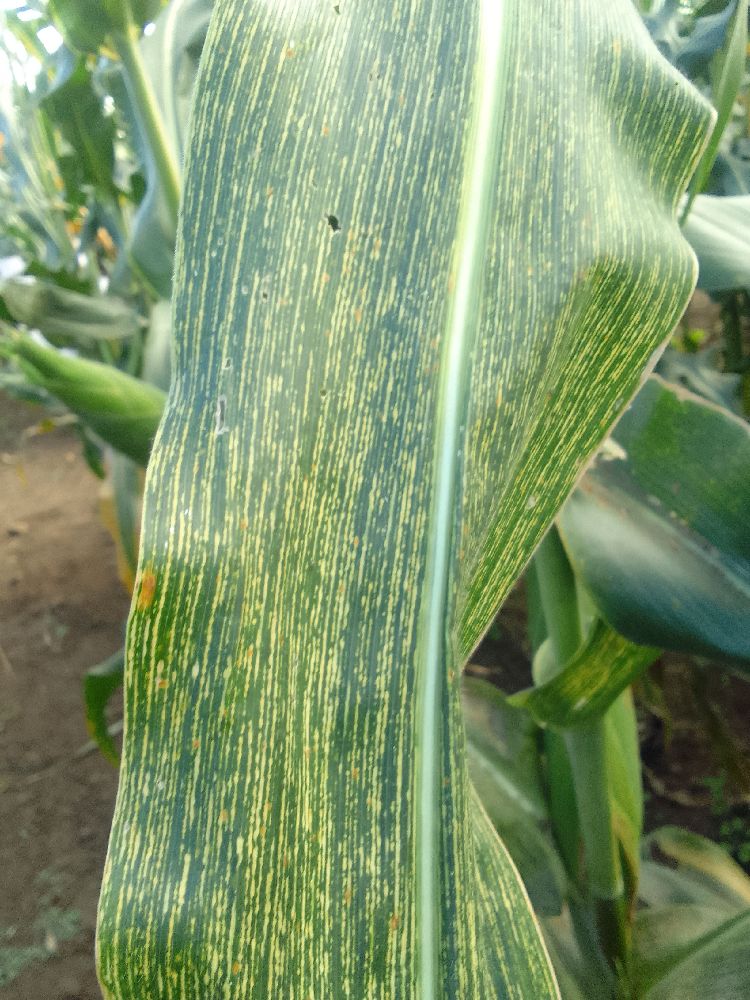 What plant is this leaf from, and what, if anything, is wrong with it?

maize, maize streak virus
